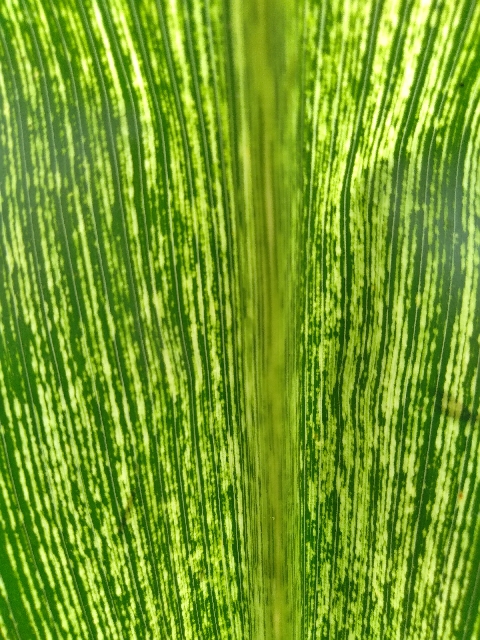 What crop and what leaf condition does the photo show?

maize, maize streak virus
